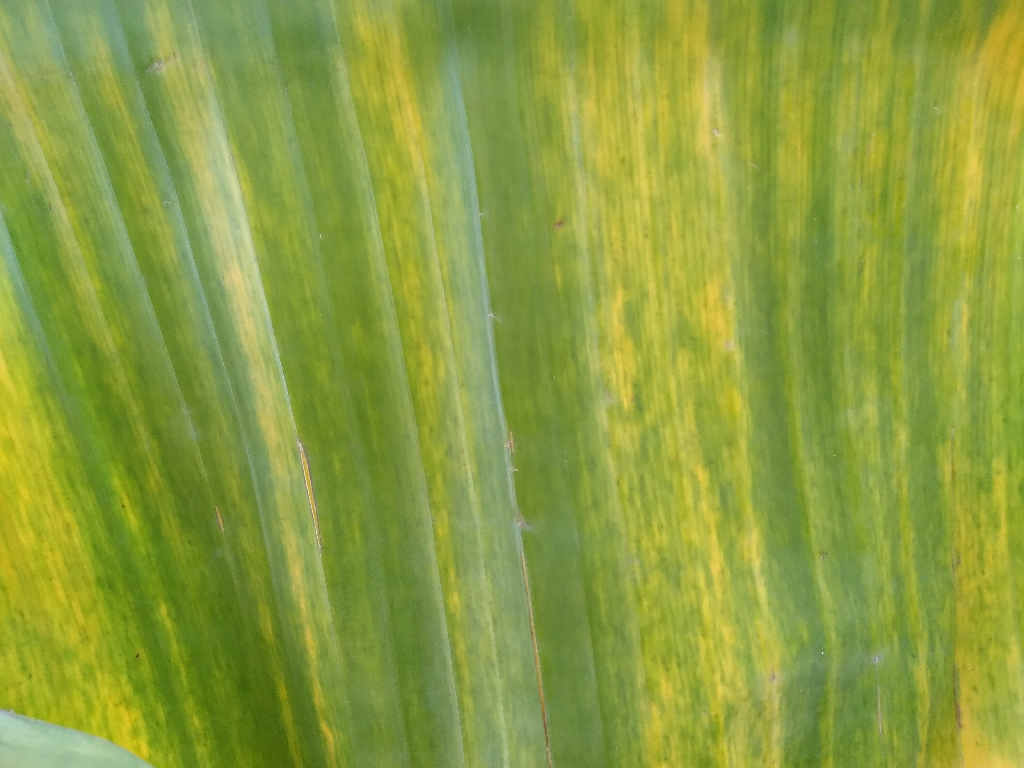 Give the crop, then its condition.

banana, fusarium wilt race 1
